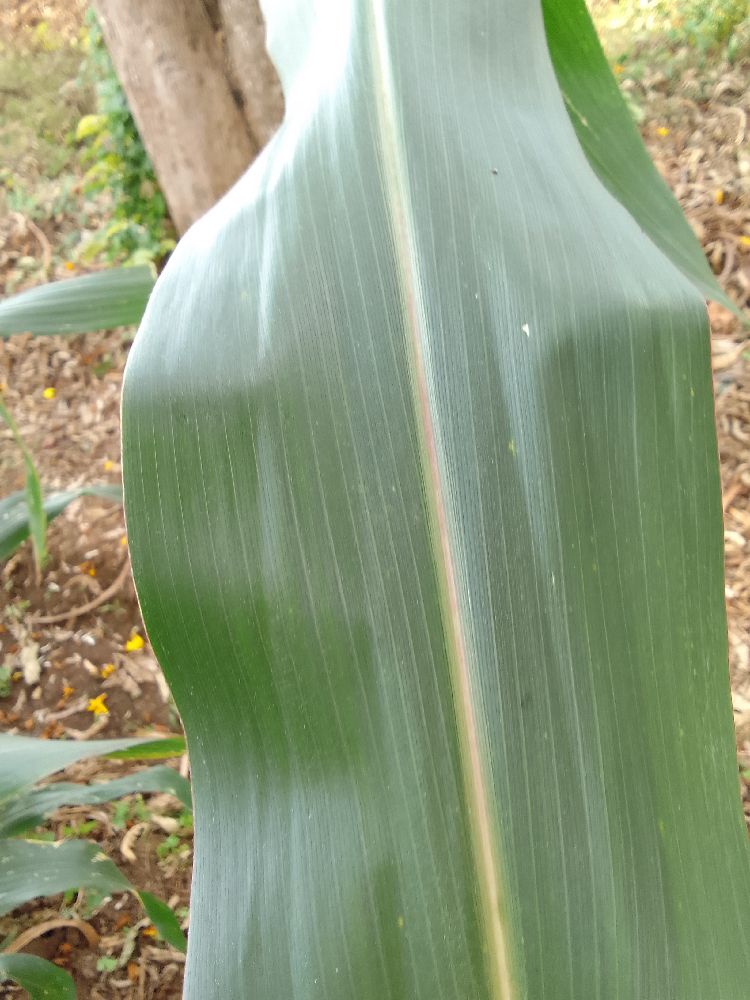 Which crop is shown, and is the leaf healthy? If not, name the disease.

maize, healthy
